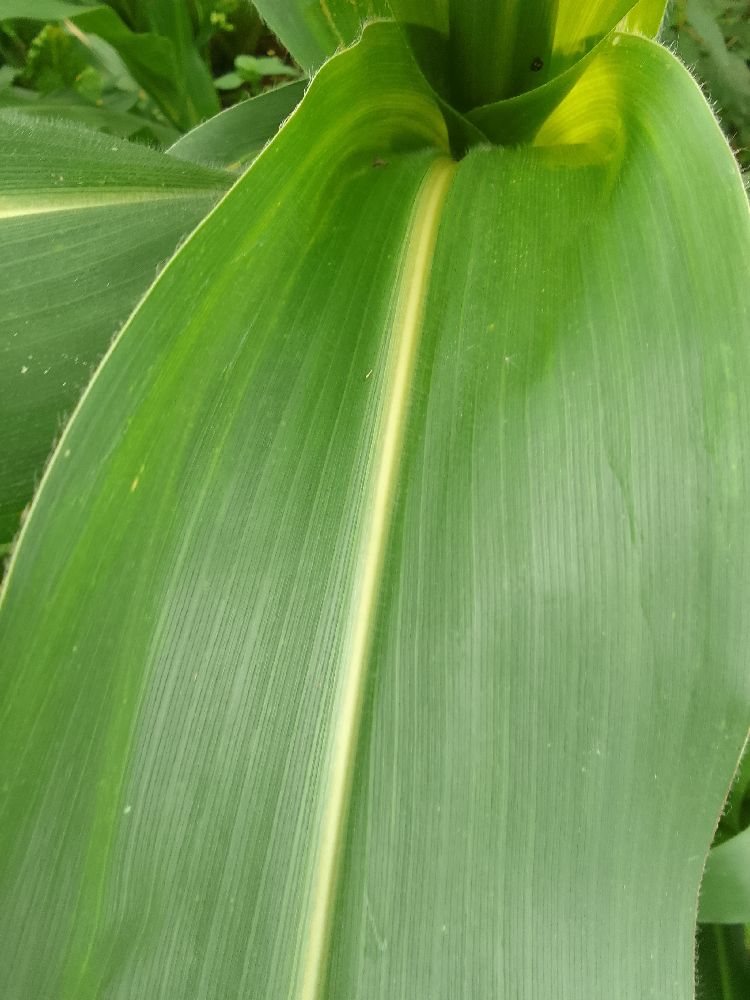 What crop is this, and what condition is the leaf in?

maize, healthy
